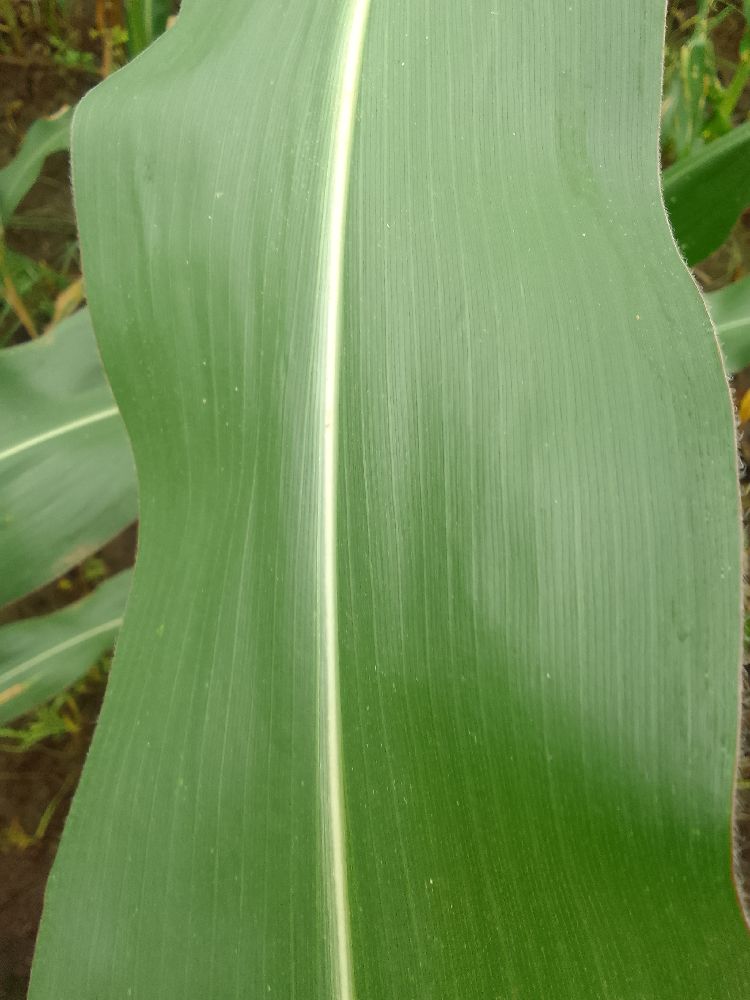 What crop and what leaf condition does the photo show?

maize, healthy
